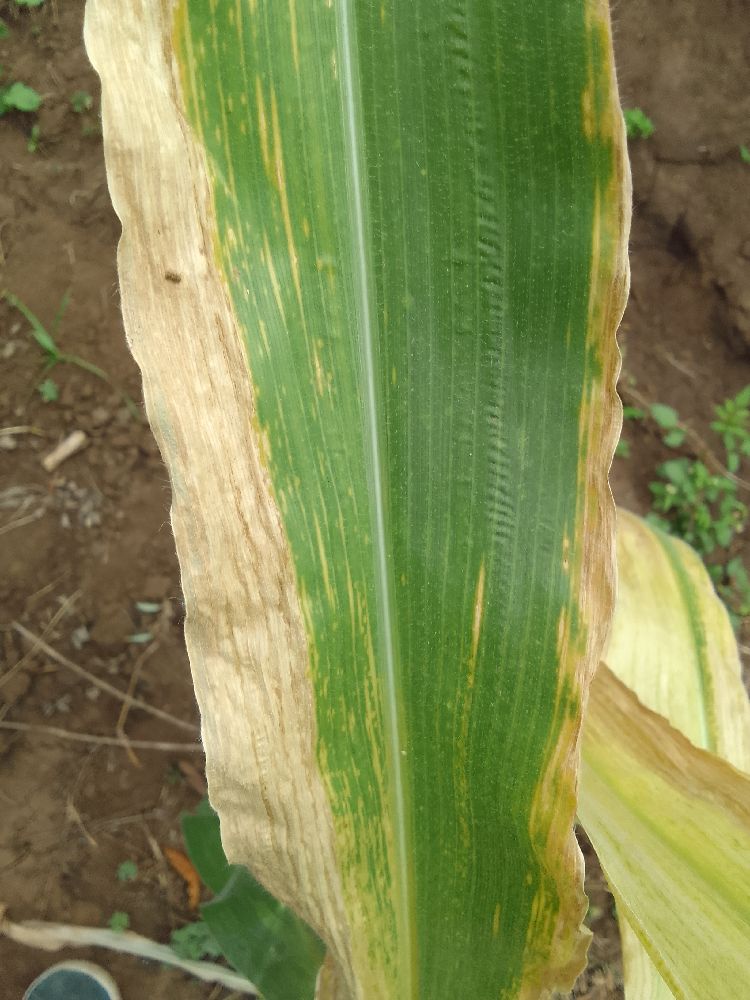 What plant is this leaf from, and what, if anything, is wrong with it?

maize, maize lethal necrosis
